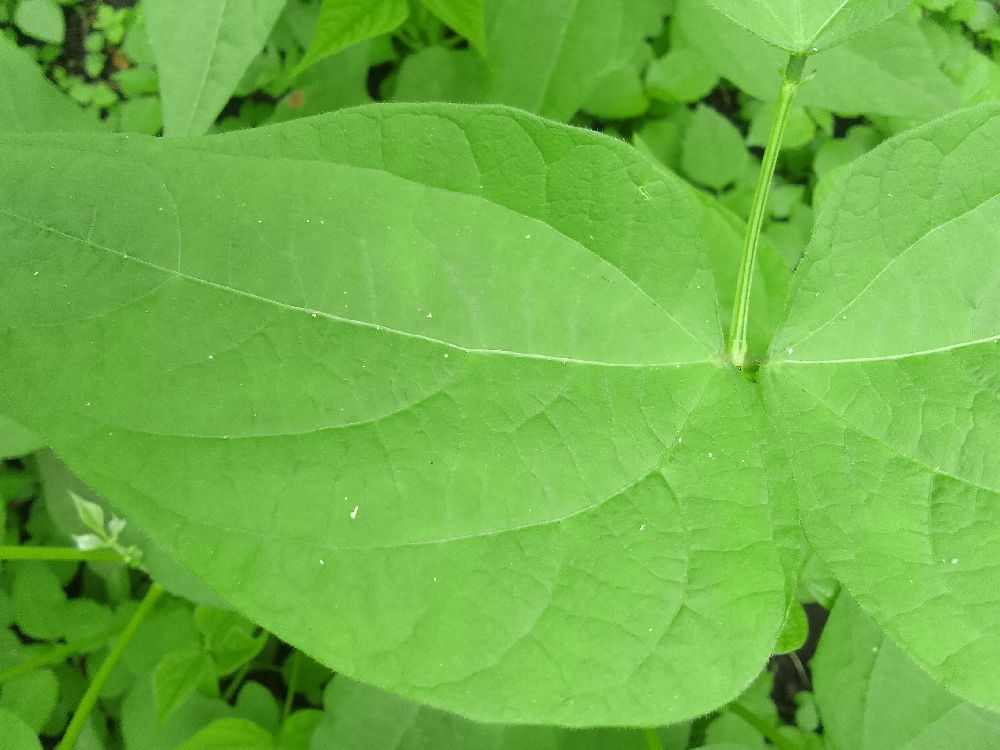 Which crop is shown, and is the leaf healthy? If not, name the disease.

common bean, healthy
